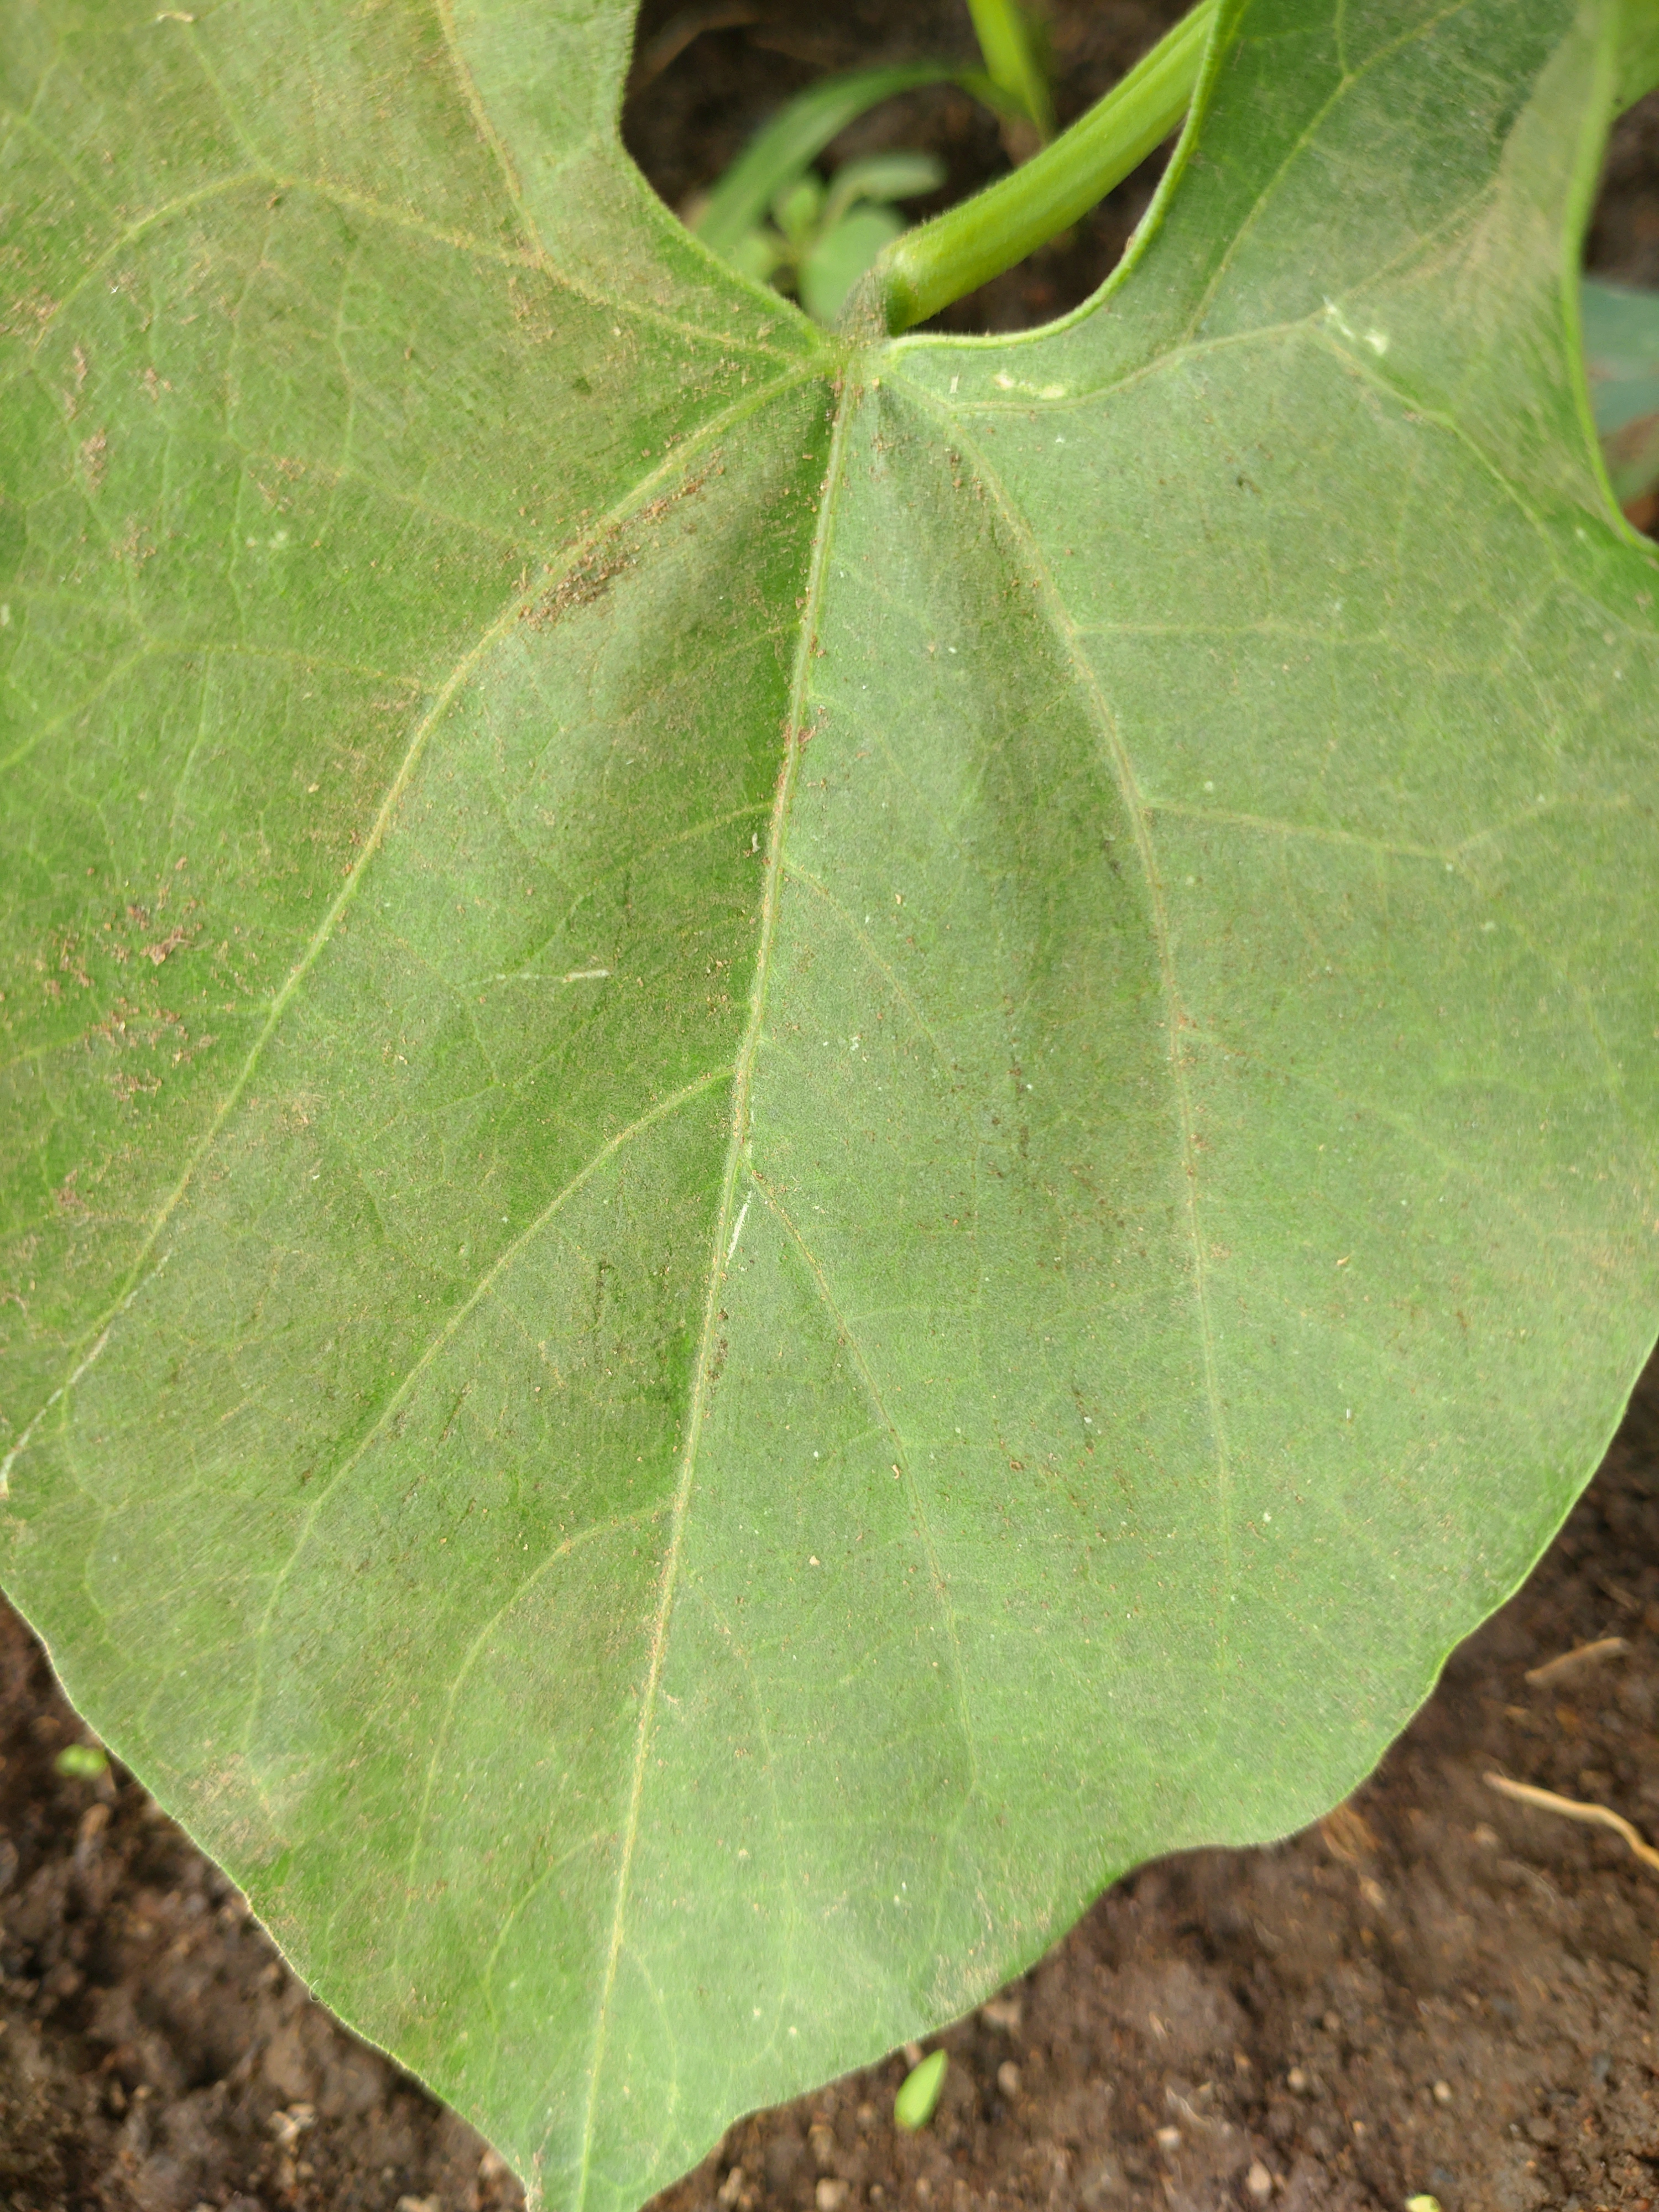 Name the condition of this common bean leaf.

healthy
